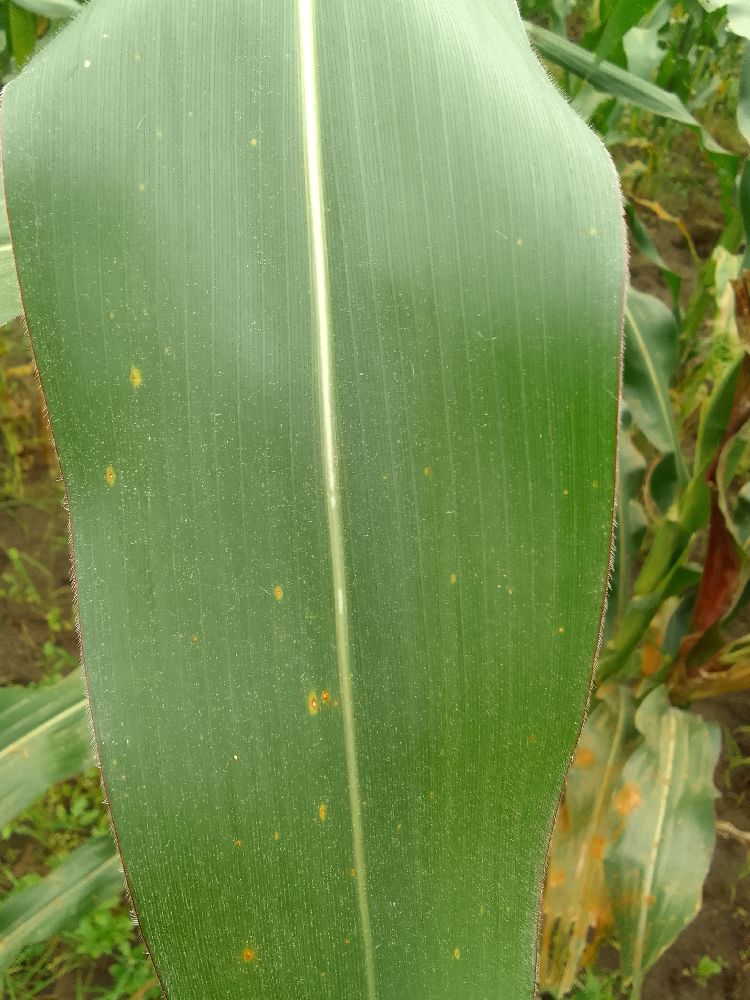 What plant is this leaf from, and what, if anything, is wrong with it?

maize, healthy
